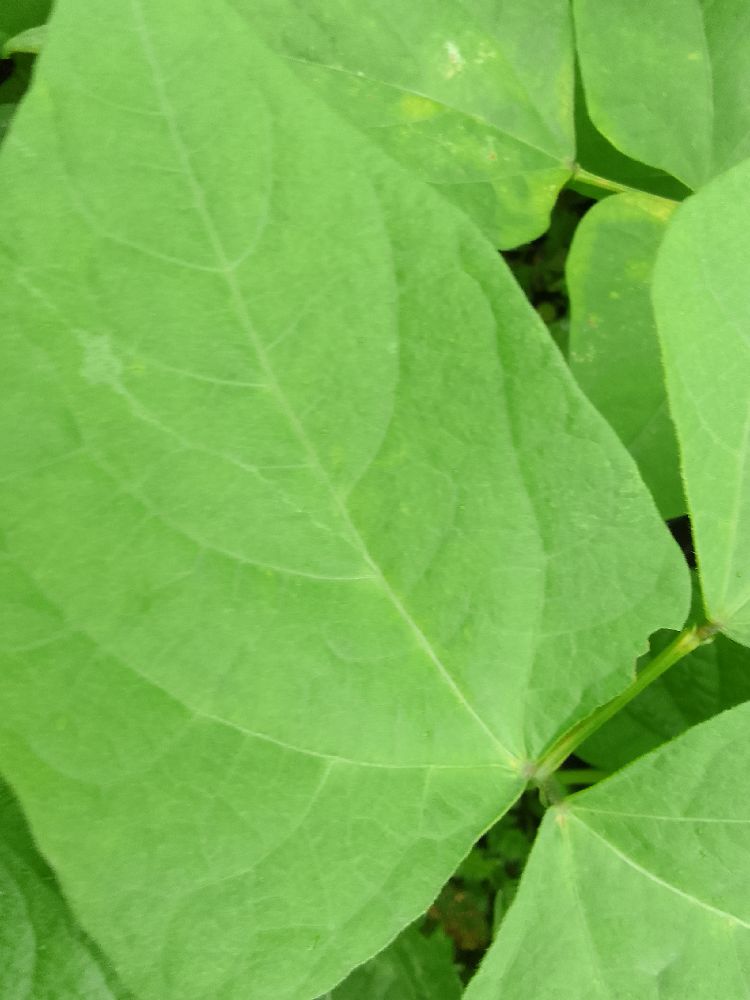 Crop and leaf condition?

common bean, healthy
